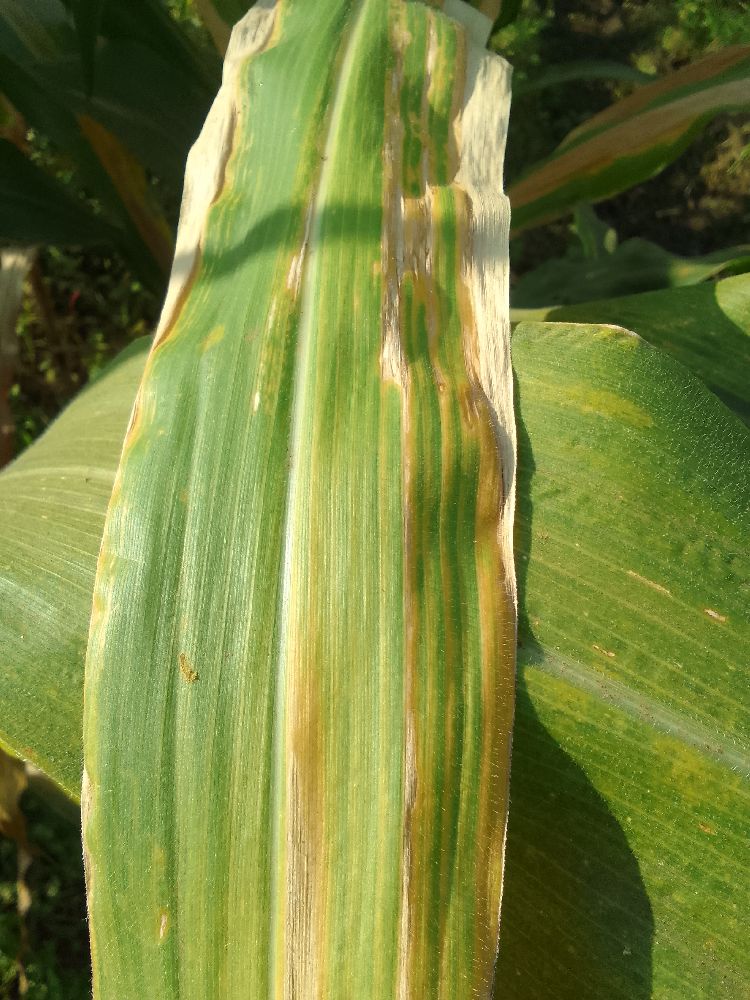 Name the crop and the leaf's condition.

maize, maize lethal necrosis
